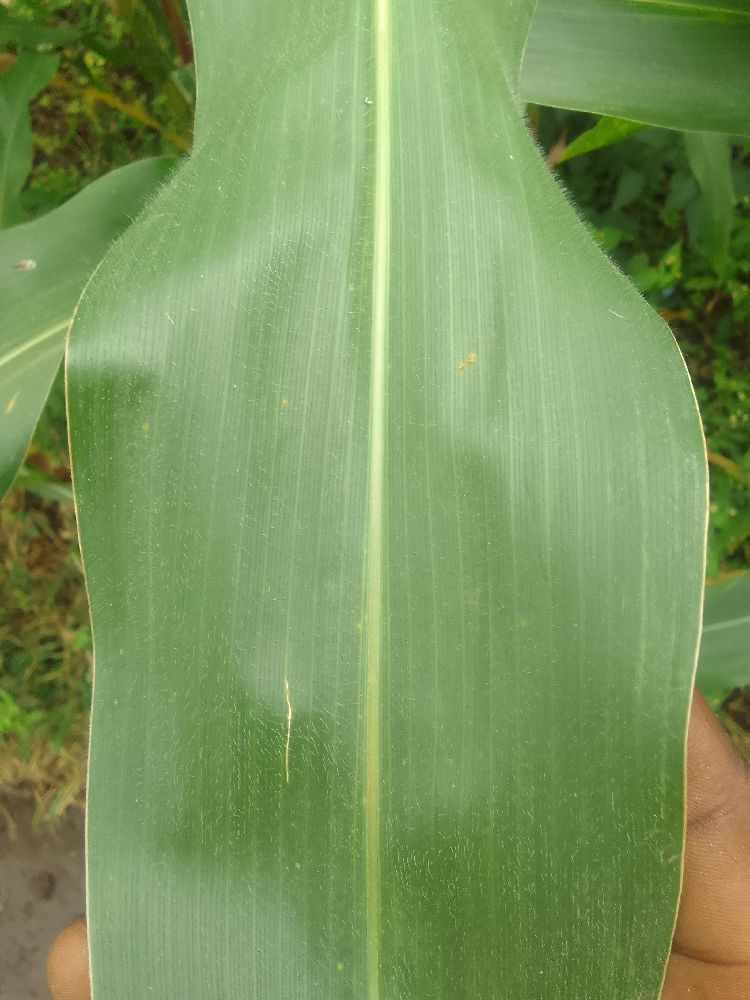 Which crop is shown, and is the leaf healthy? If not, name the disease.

maize, healthy
